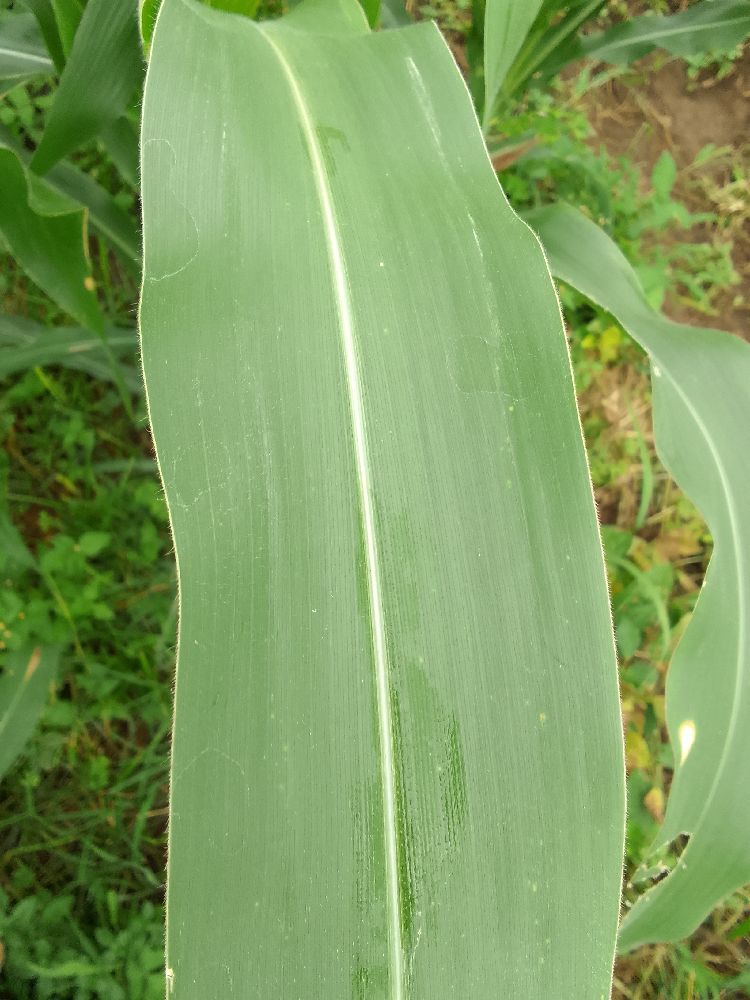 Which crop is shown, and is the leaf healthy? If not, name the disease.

maize, healthy
